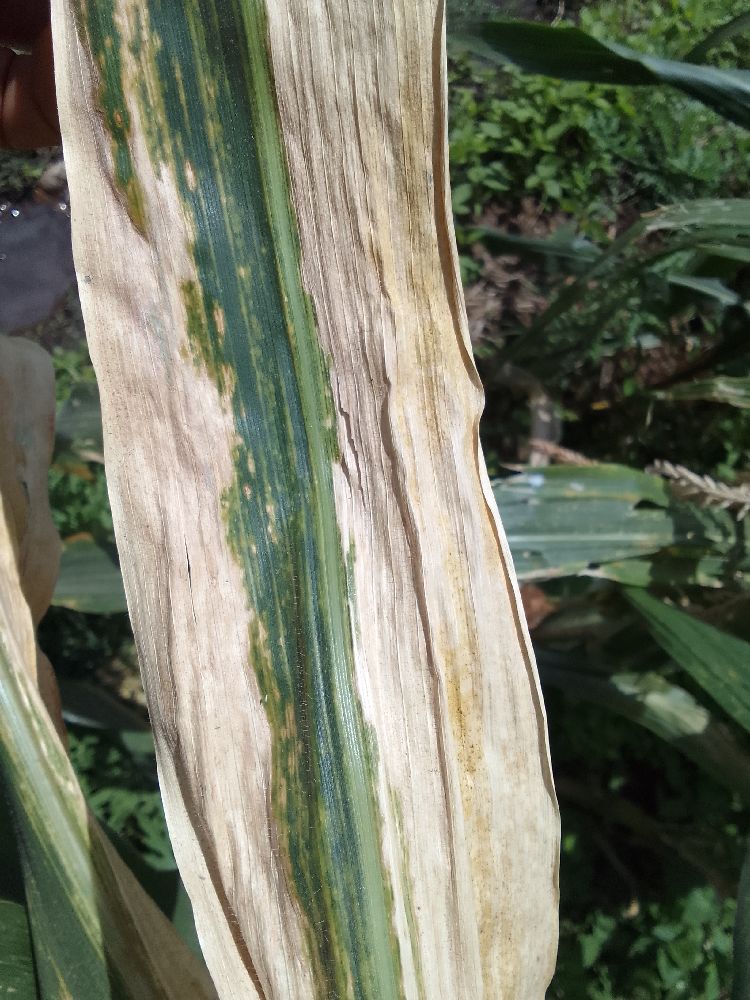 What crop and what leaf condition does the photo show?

maize, maize lethal necrosis
